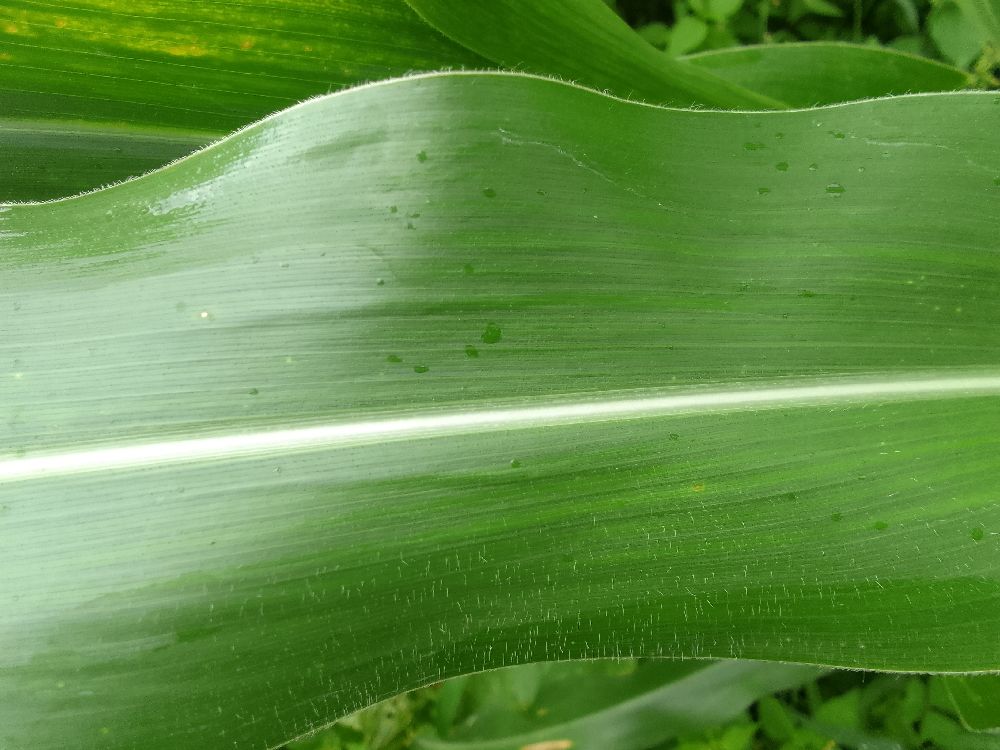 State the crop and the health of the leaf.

maize, healthy
